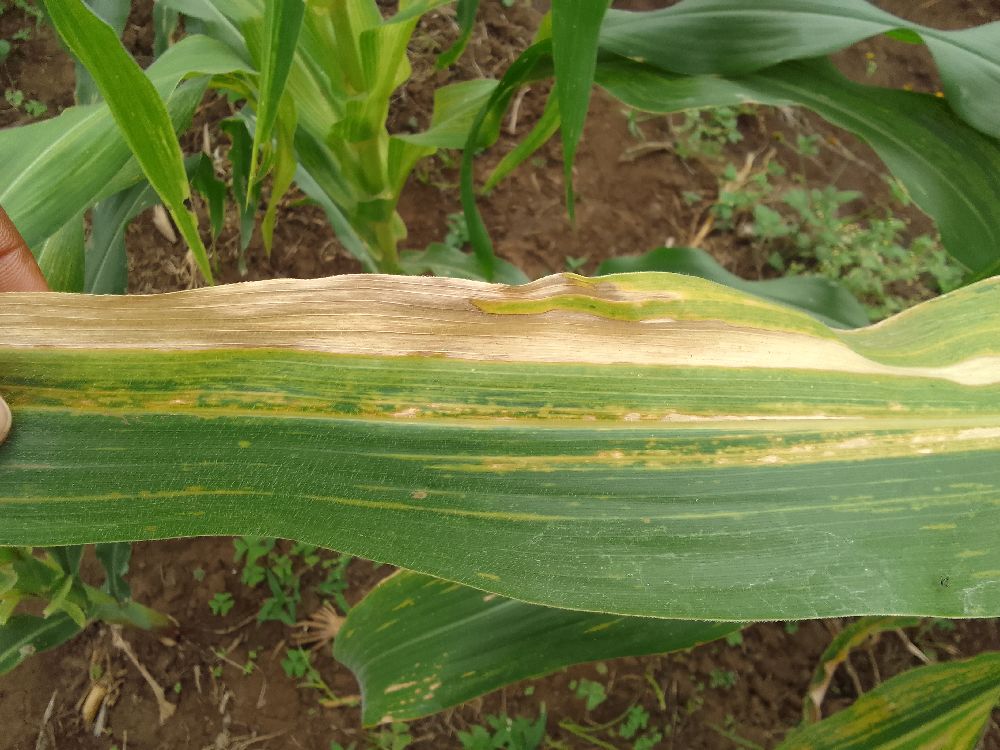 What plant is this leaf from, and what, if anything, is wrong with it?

maize, maize lethal necrosis
